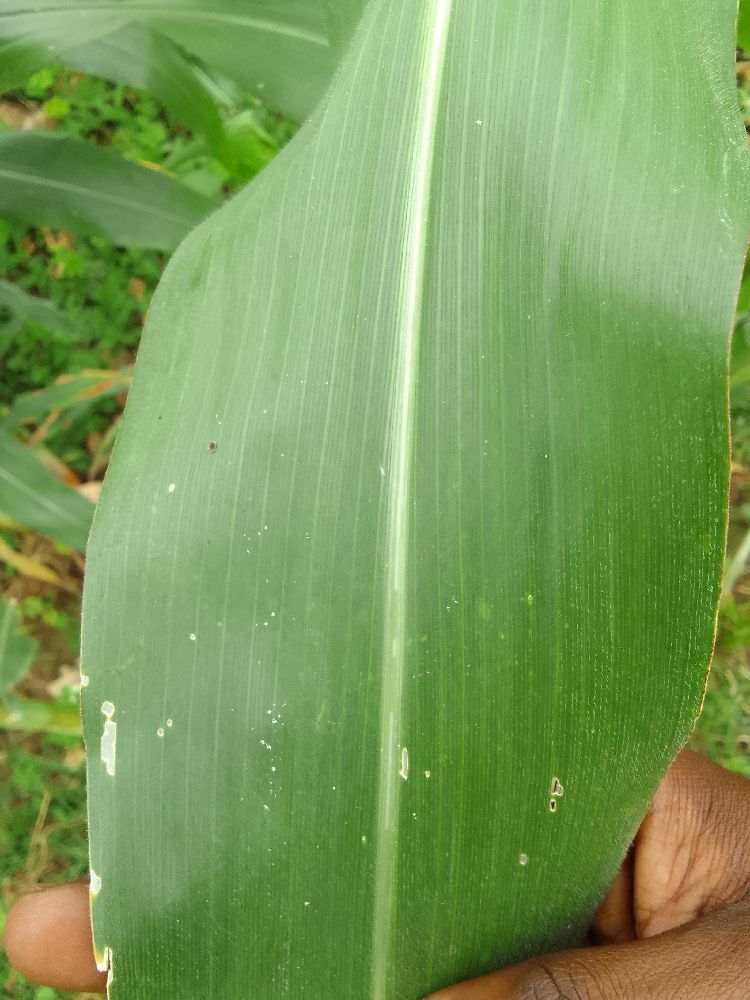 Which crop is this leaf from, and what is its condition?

maize, healthy
